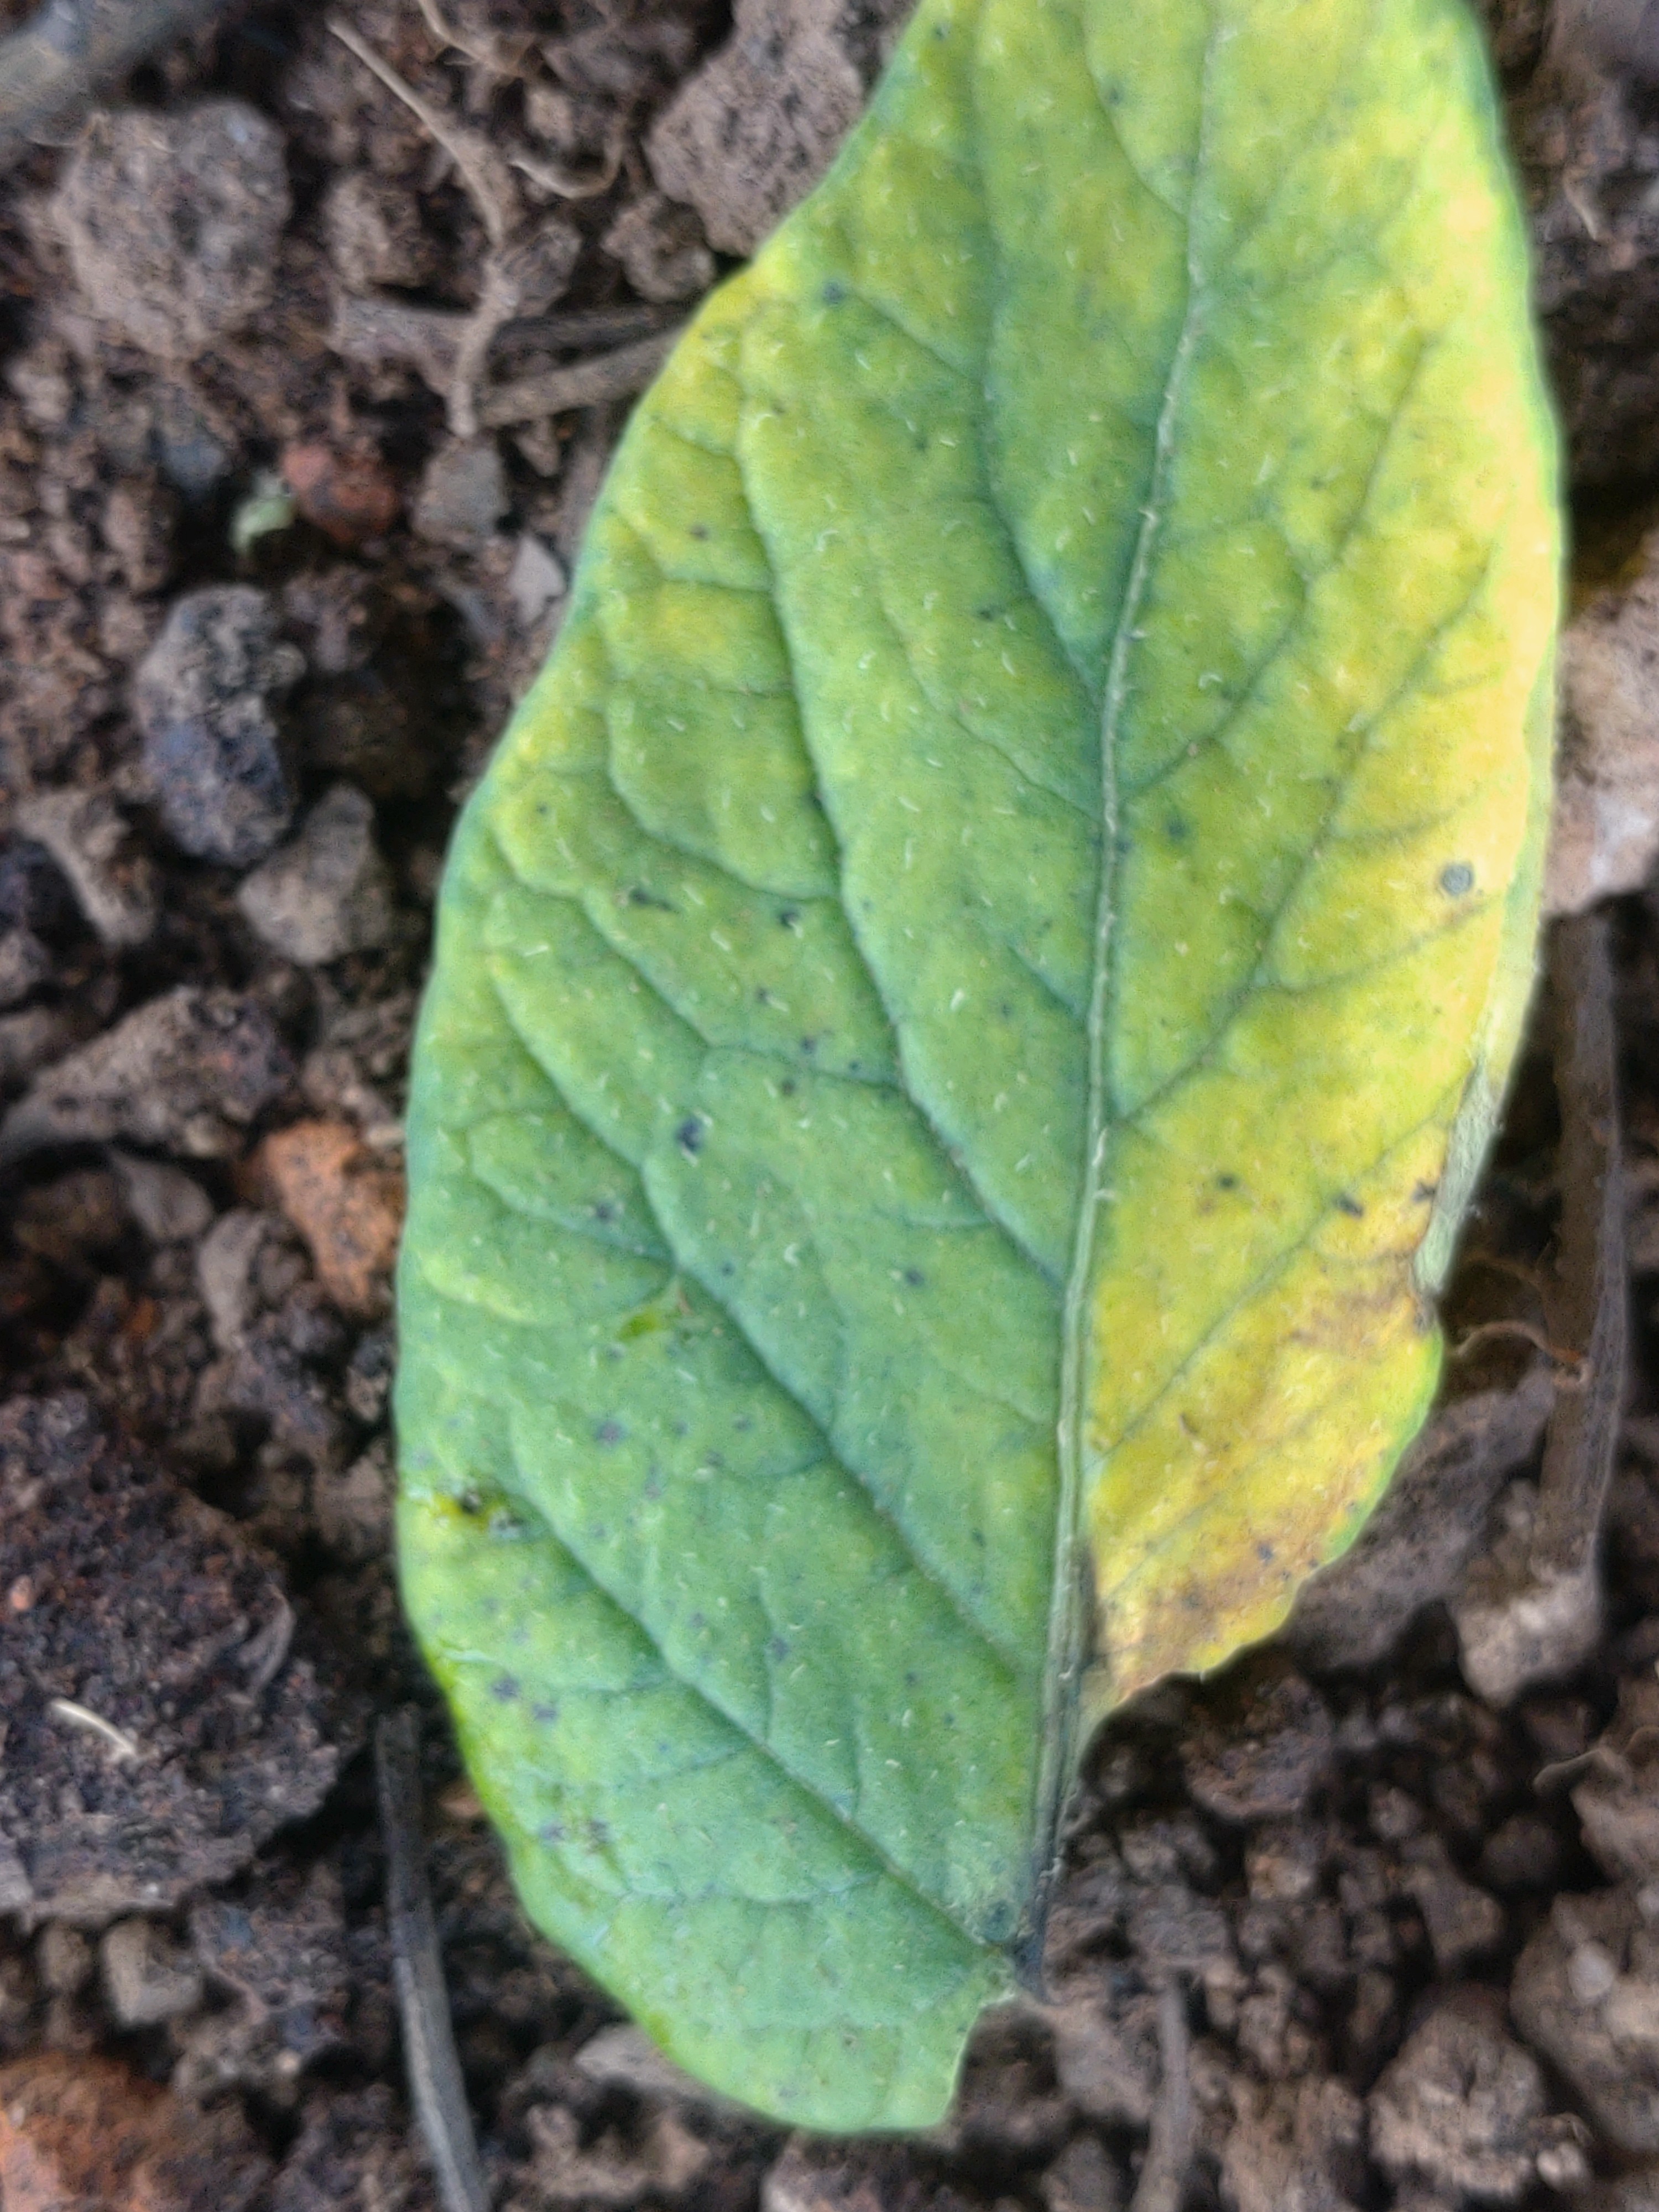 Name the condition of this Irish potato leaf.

late blight
